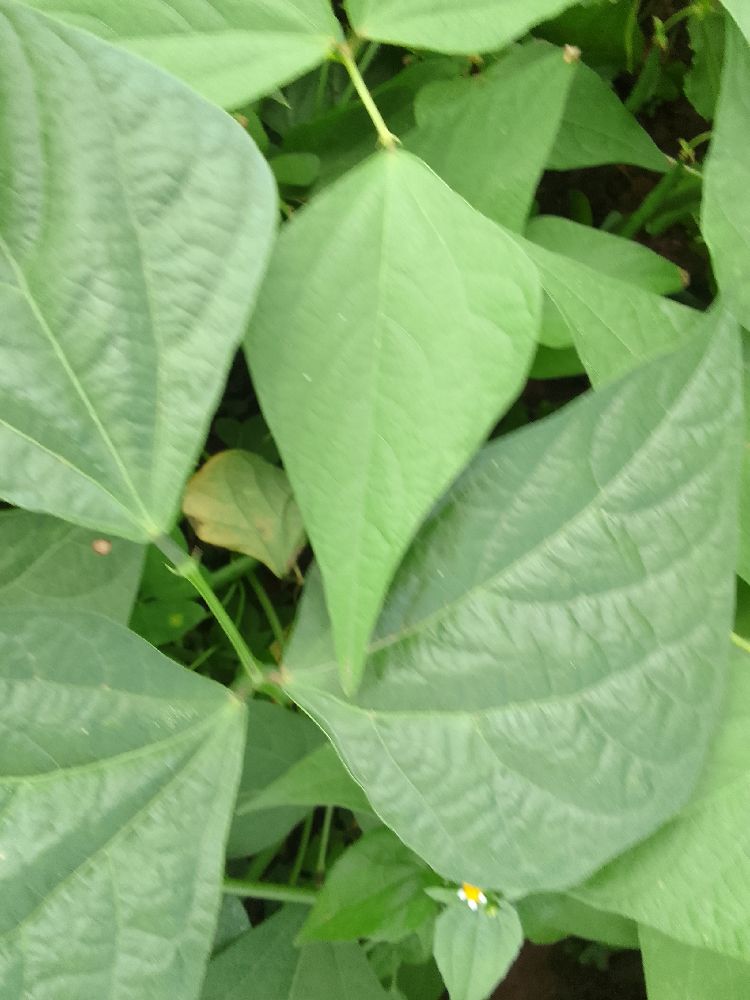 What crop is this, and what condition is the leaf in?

common bean, healthy
